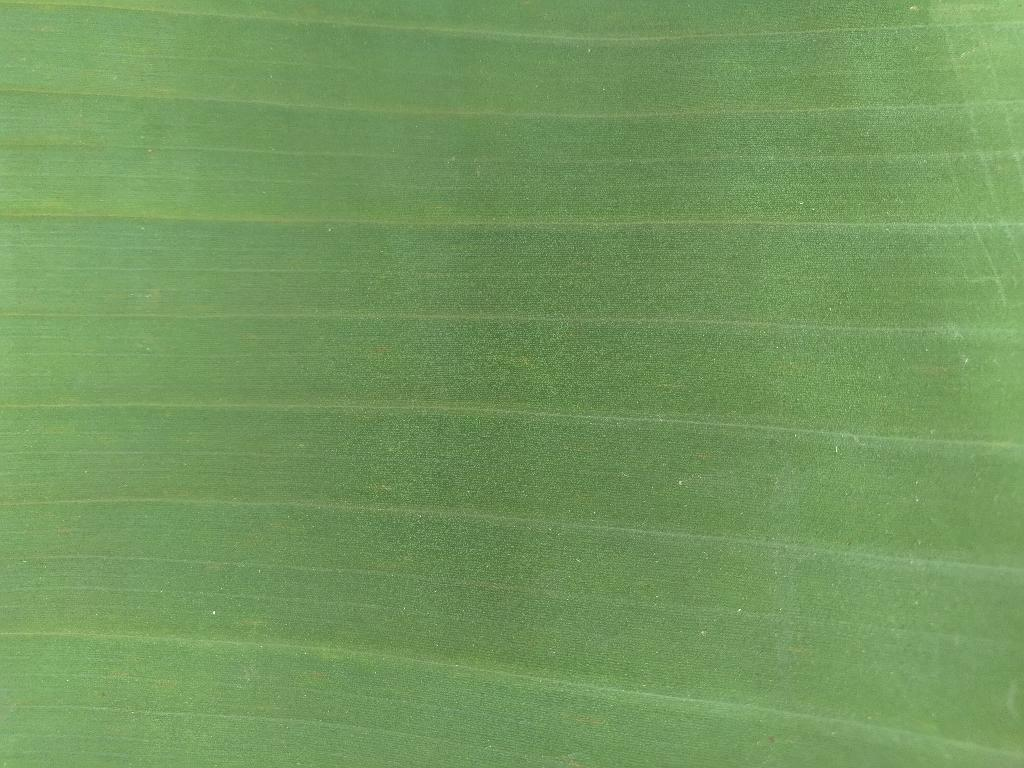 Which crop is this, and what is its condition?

banana, healthy
